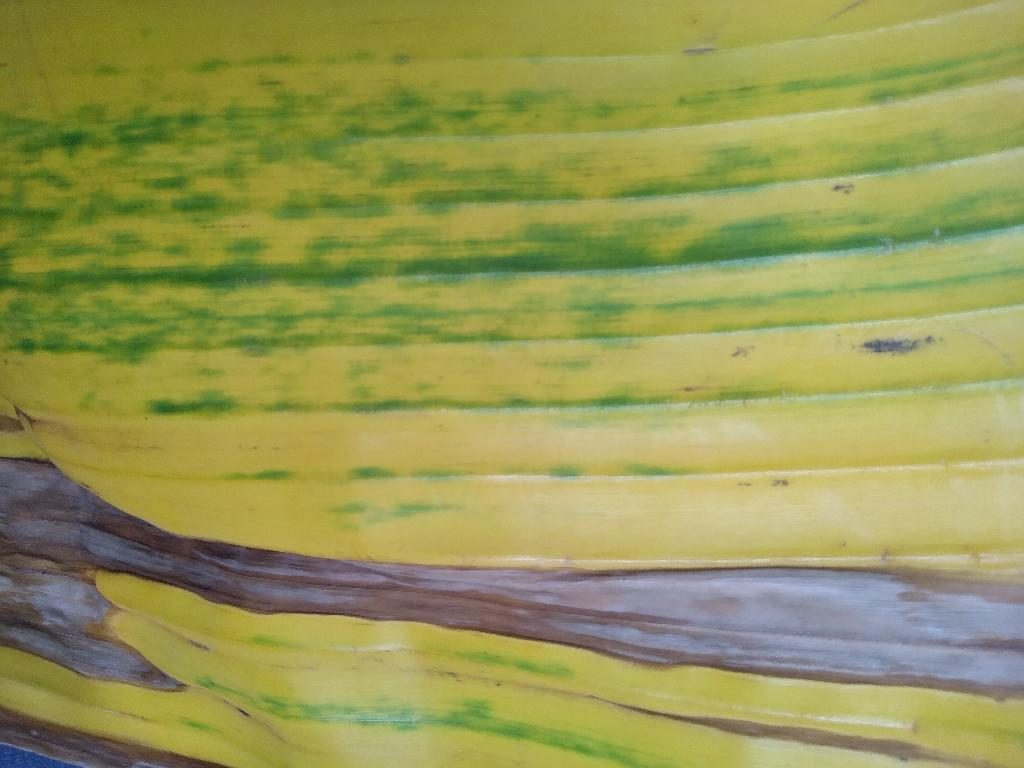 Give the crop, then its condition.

banana, fusarium wilt race 1
